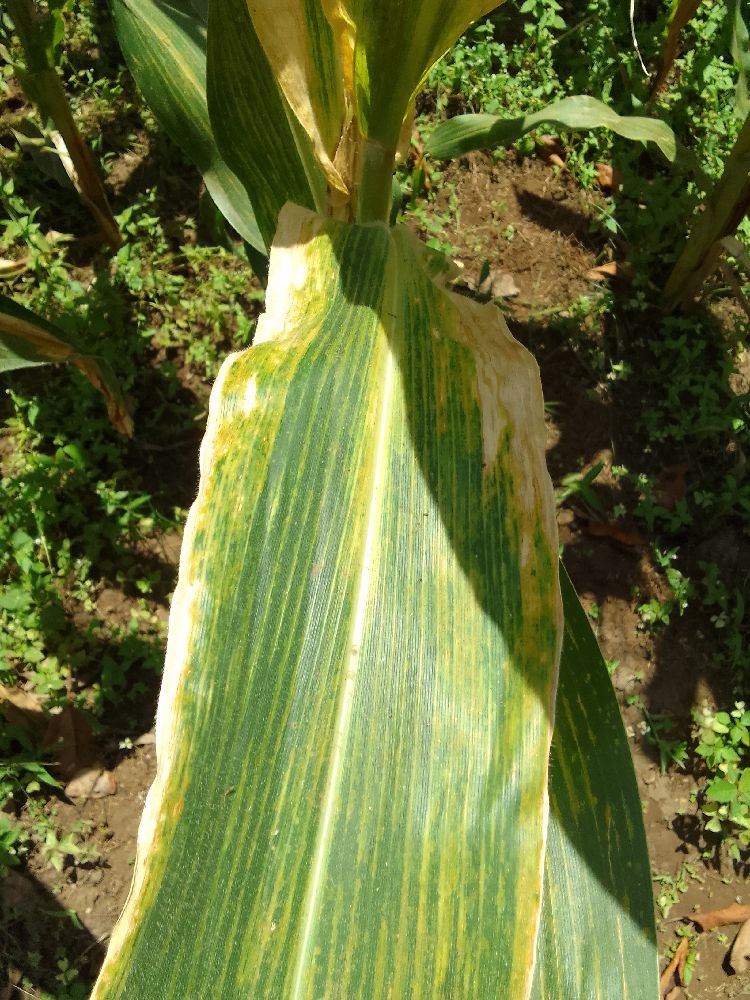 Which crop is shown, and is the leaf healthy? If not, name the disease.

maize, maize lethal necrosis
